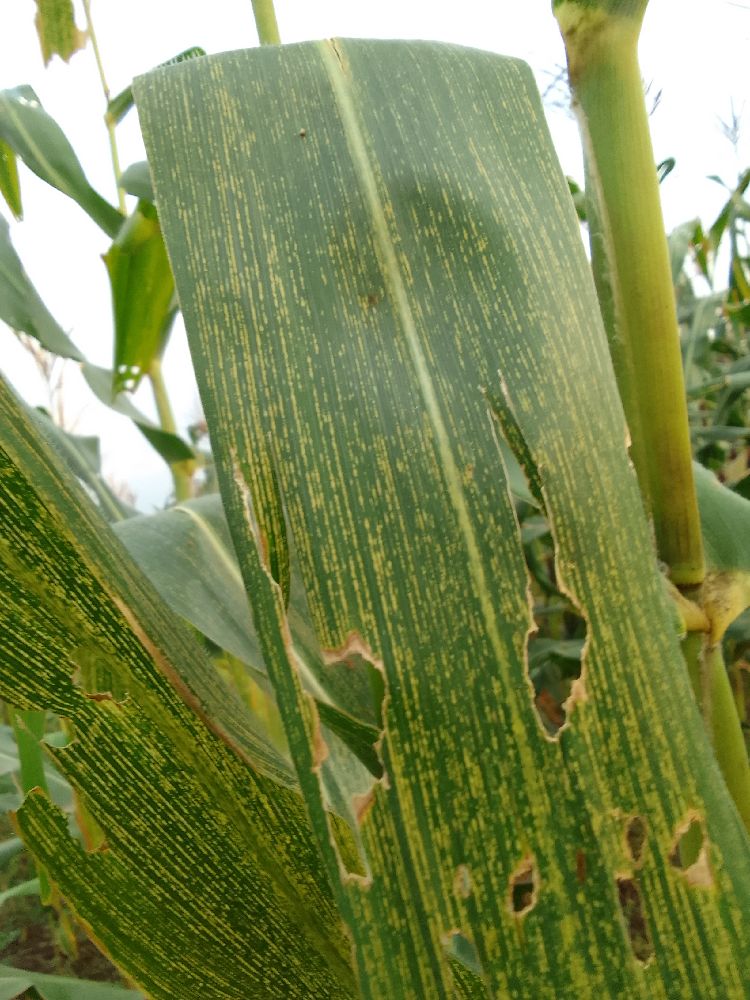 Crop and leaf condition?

maize, maize streak virus
